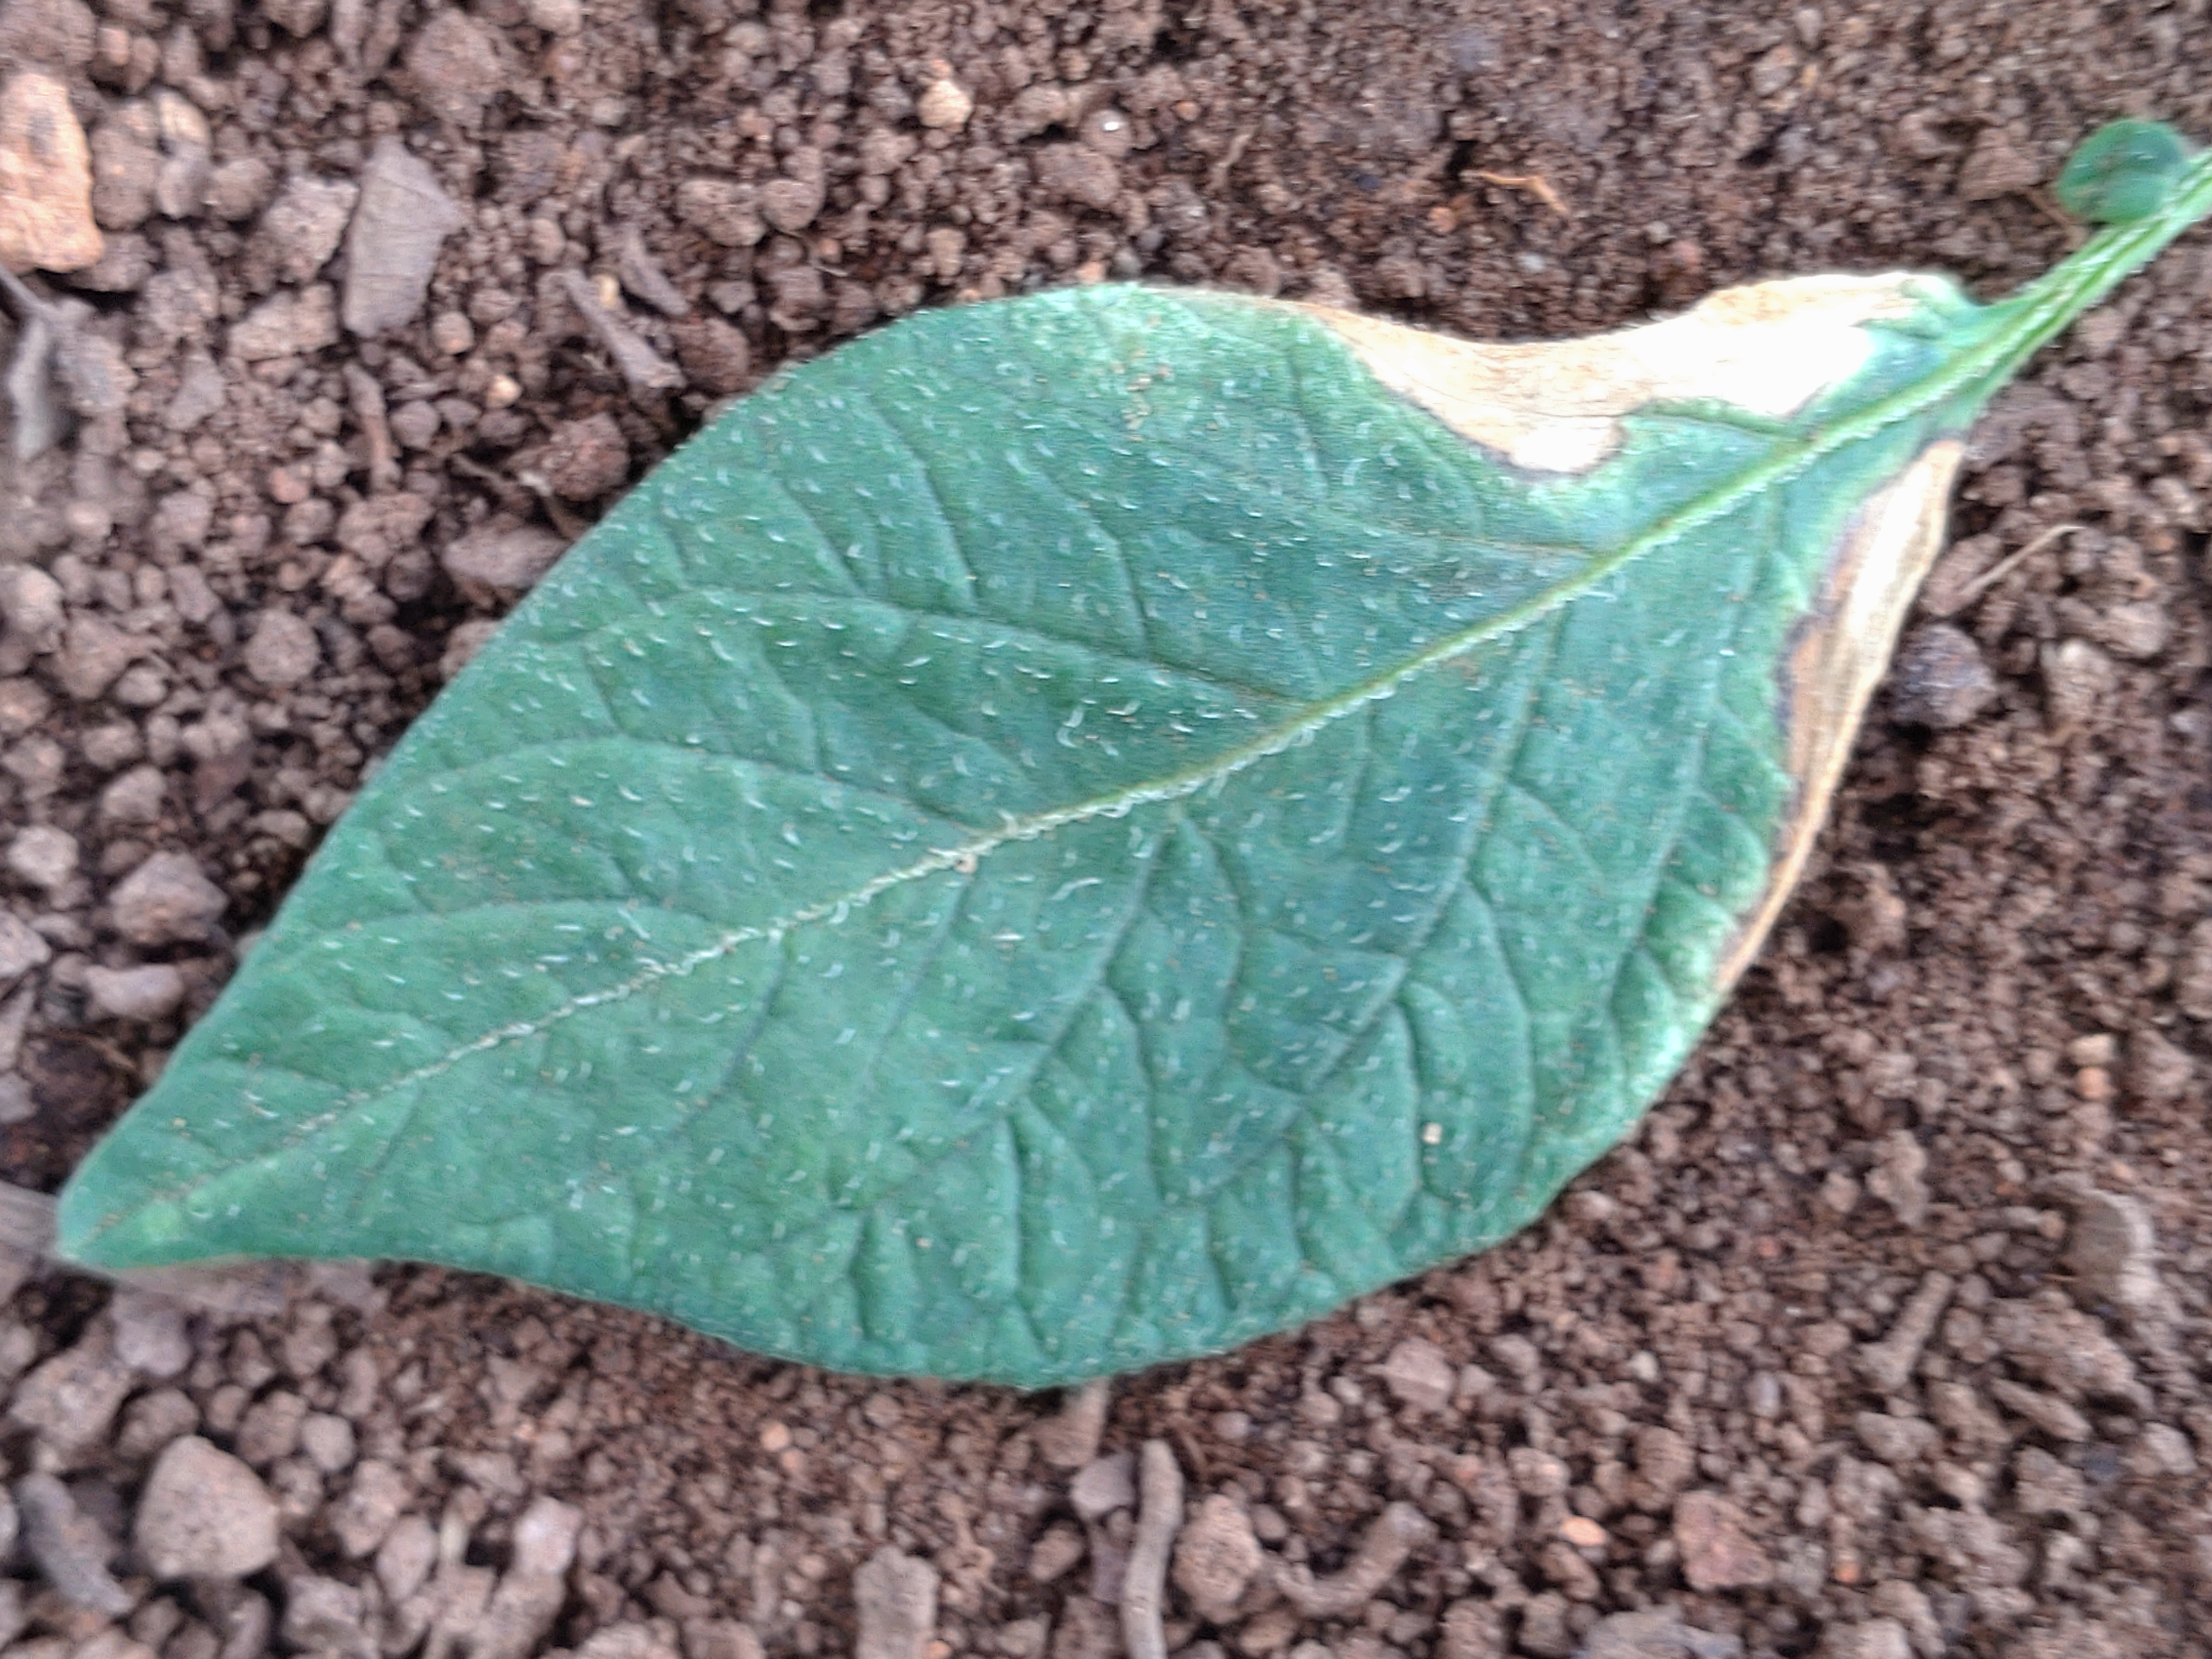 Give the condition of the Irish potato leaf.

early blight
